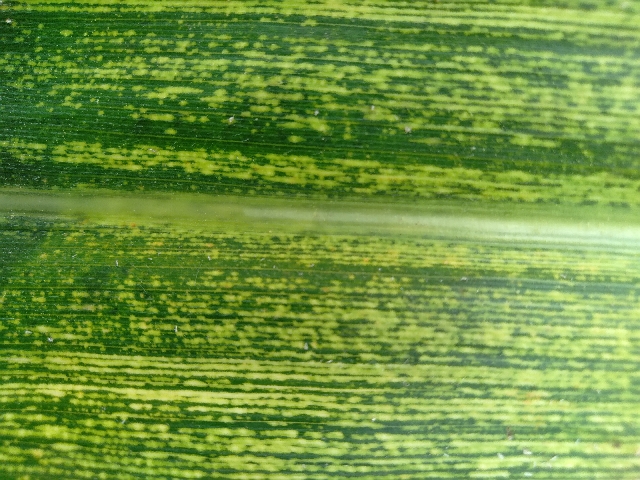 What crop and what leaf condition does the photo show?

maize, maize streak virus
